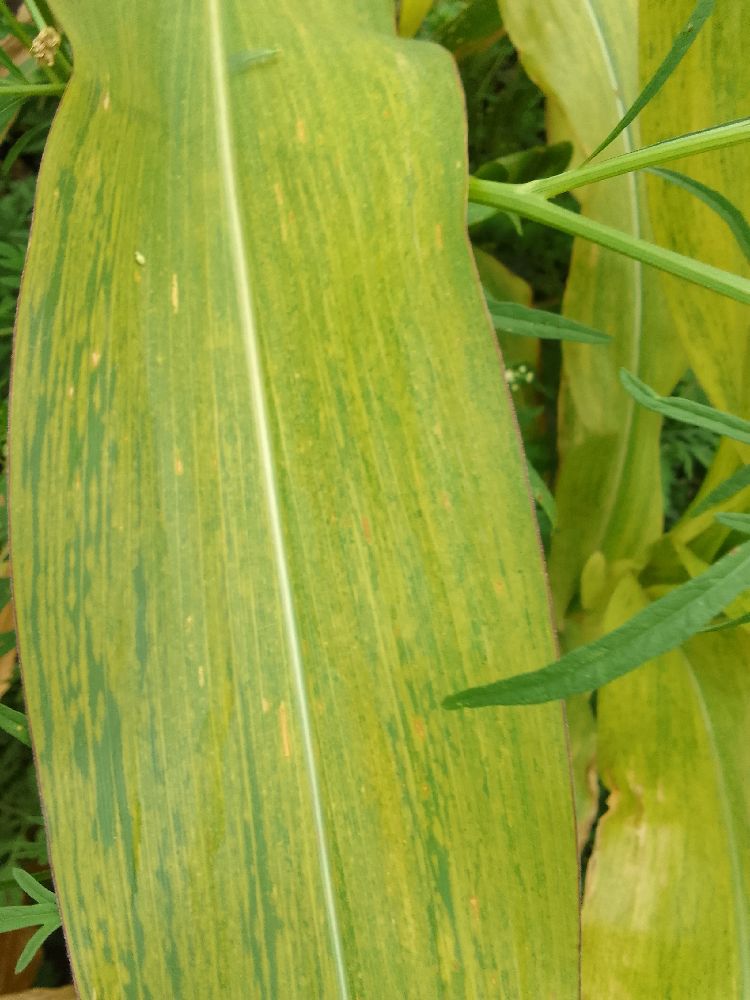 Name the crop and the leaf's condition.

maize, maize lethal necrosis
